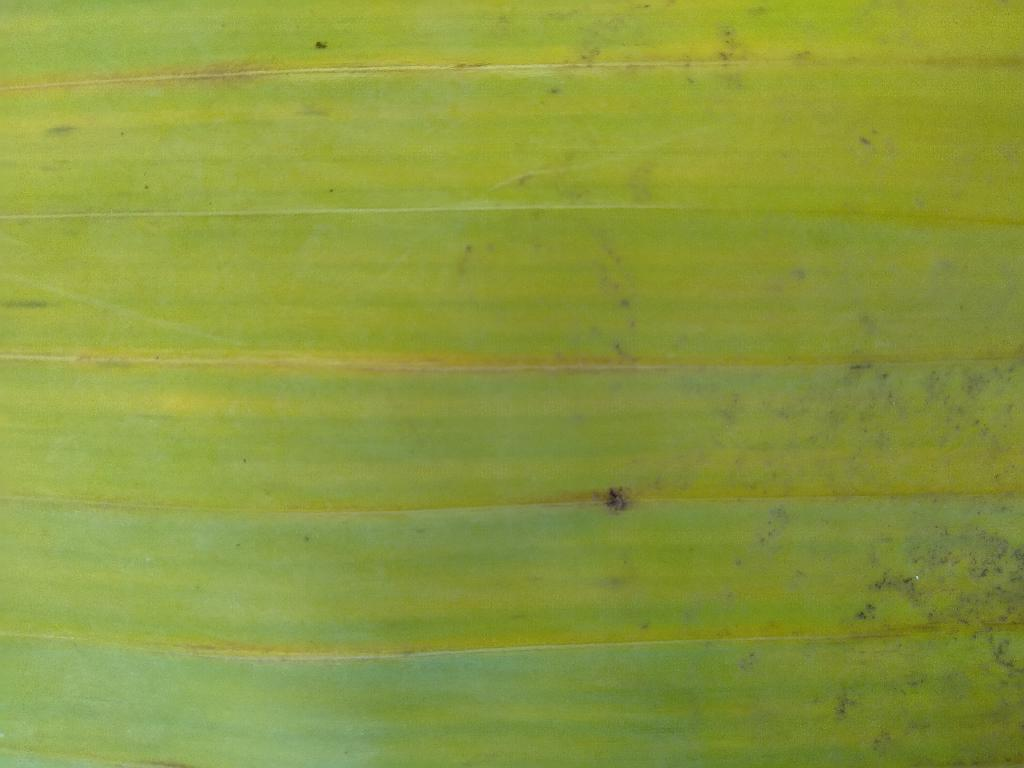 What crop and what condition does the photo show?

banana, fusarium wilt race 1
